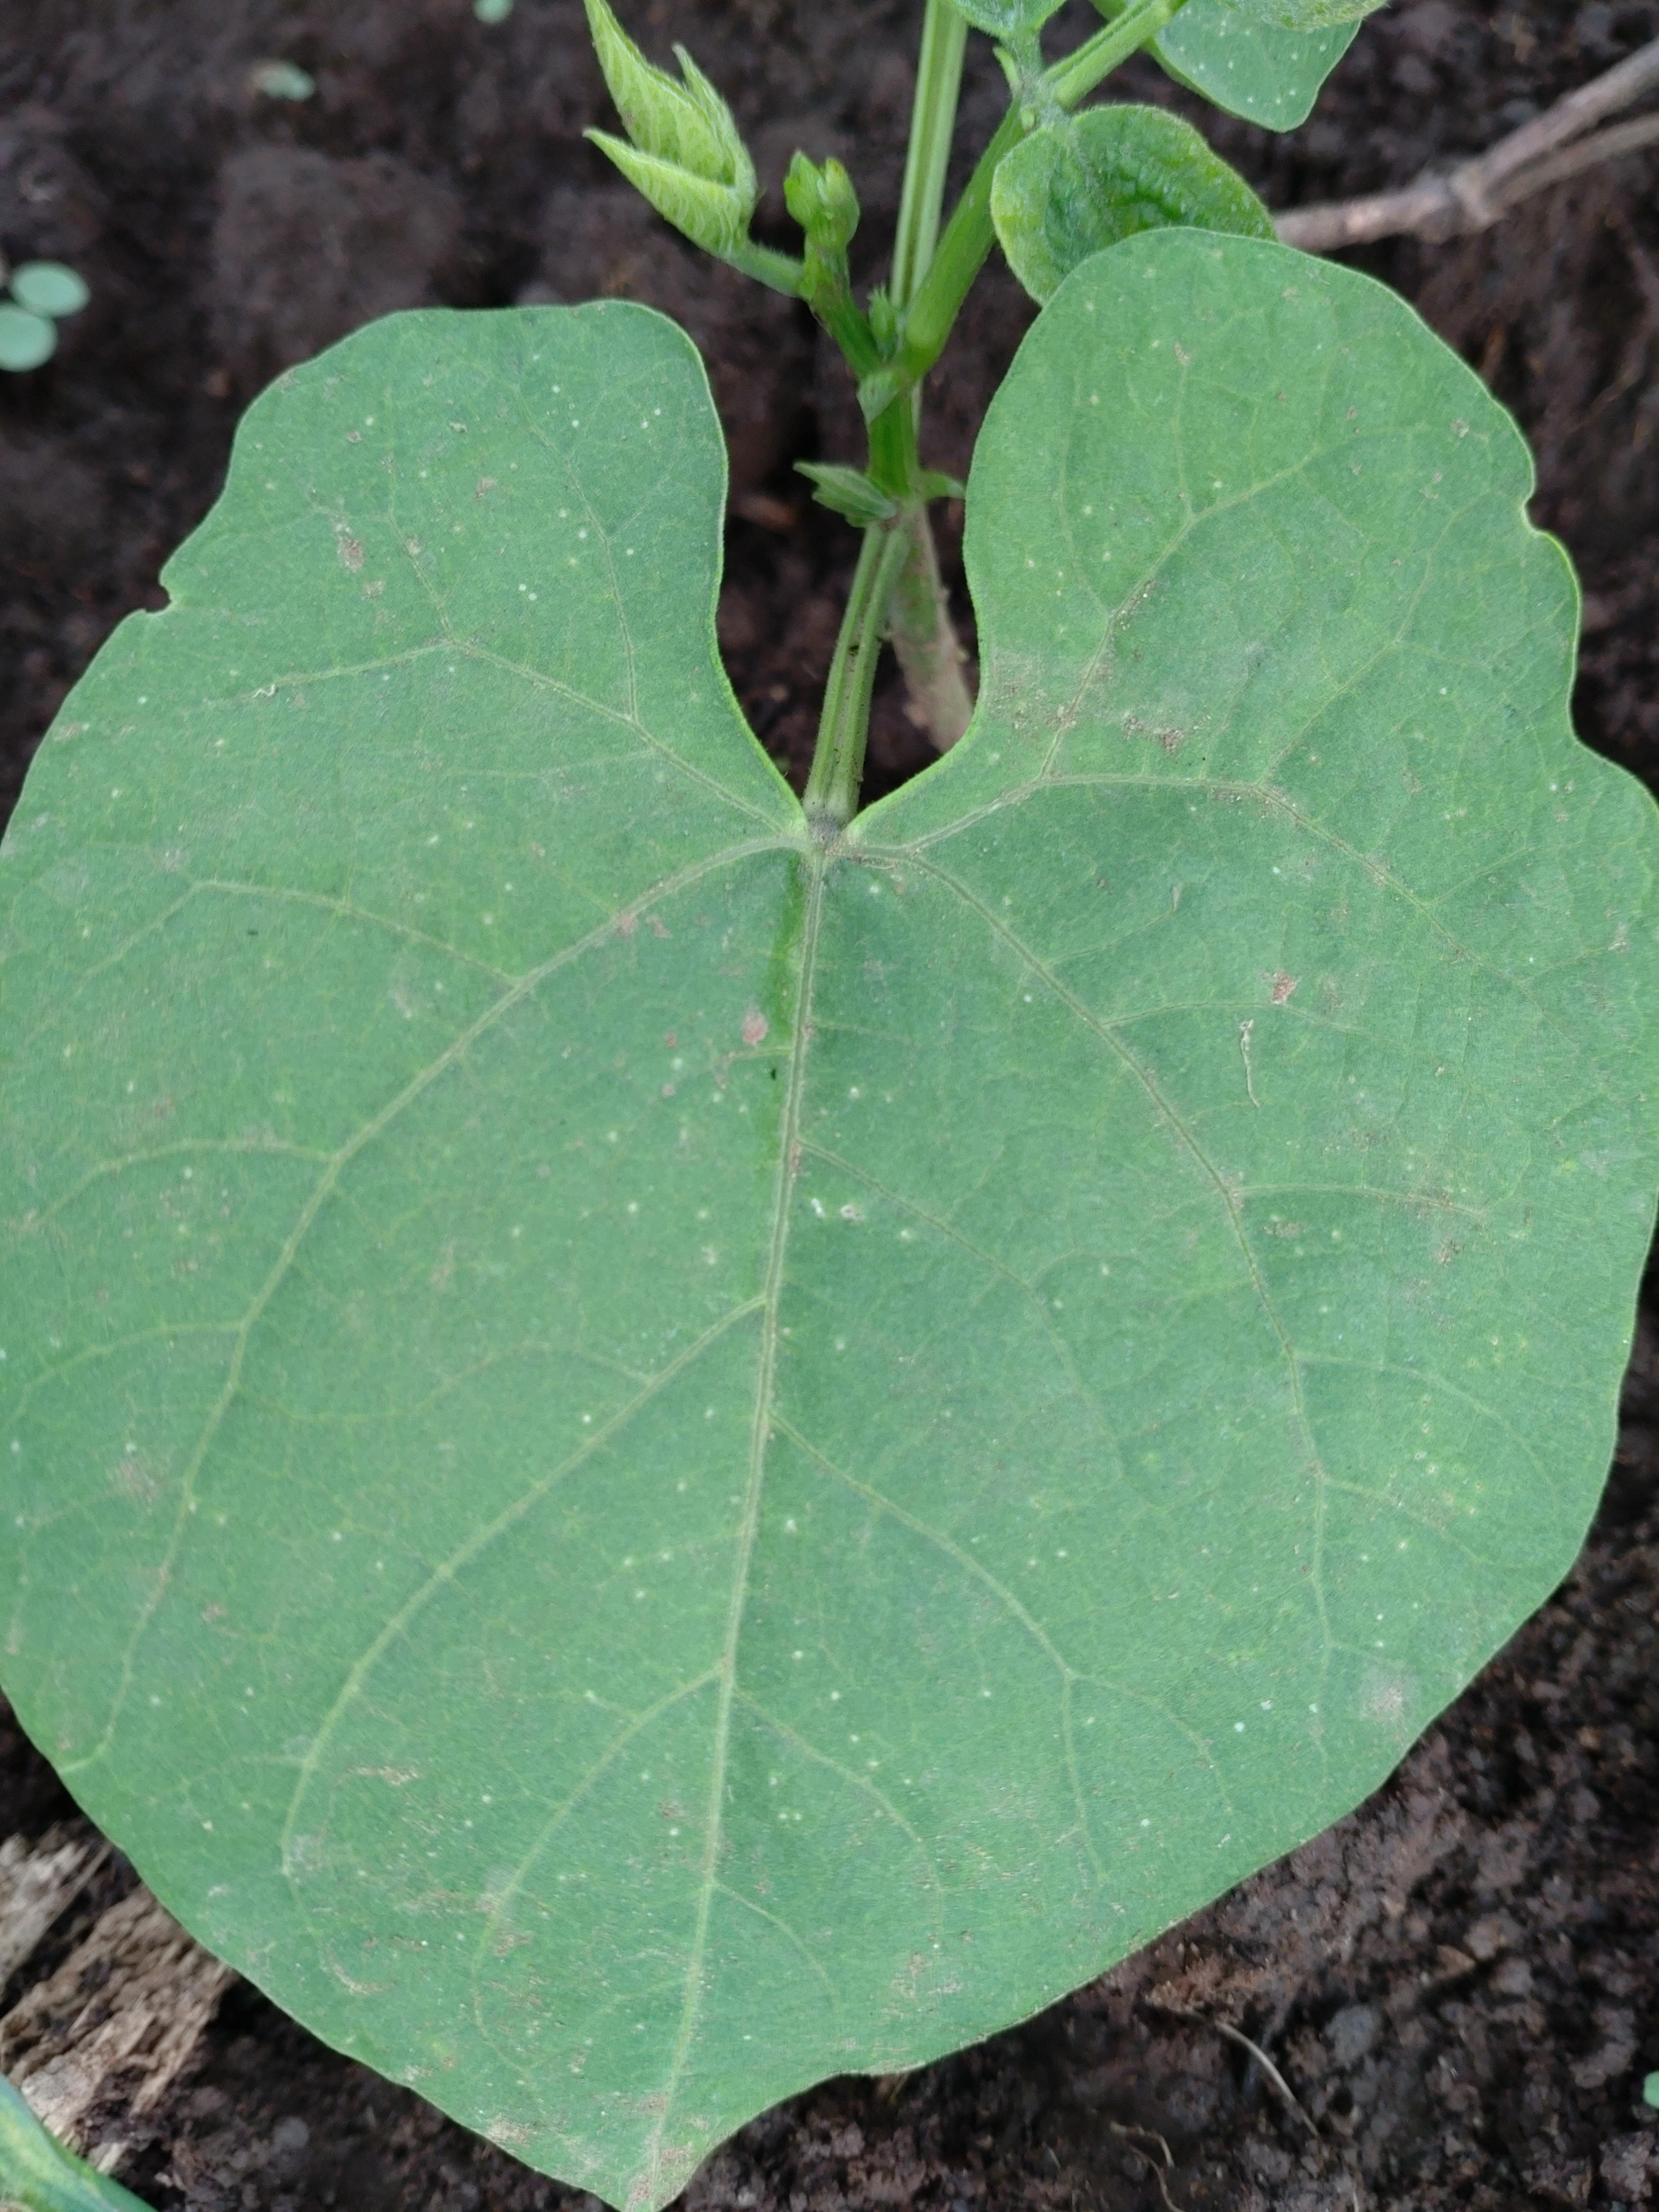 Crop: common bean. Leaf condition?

healthy
